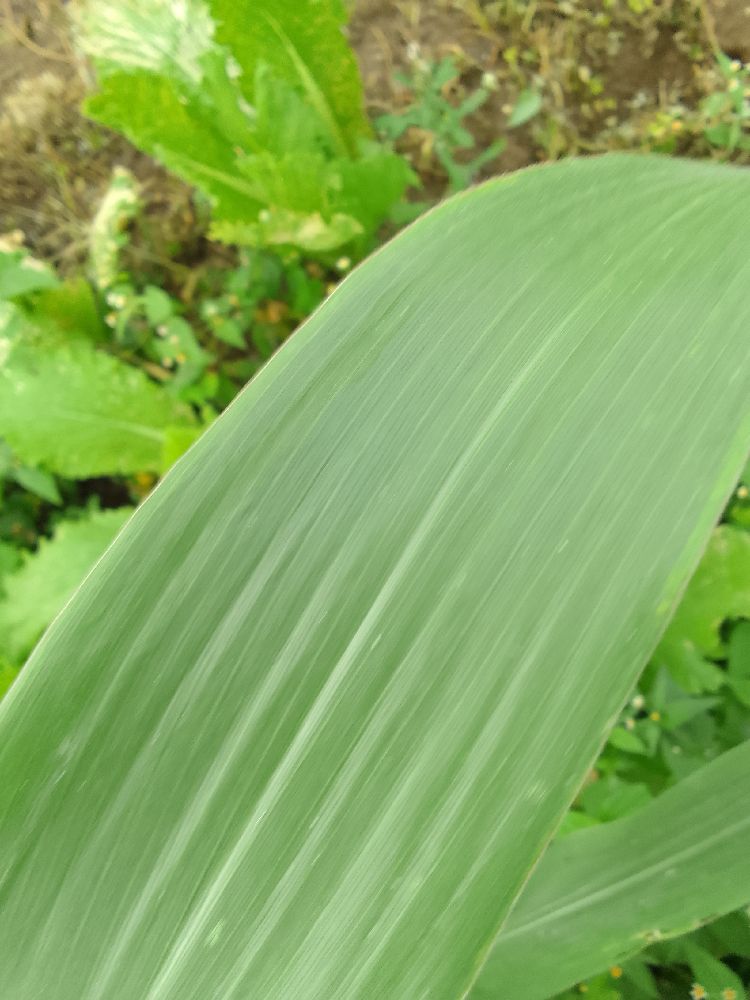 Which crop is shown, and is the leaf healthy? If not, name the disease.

maize, healthy
